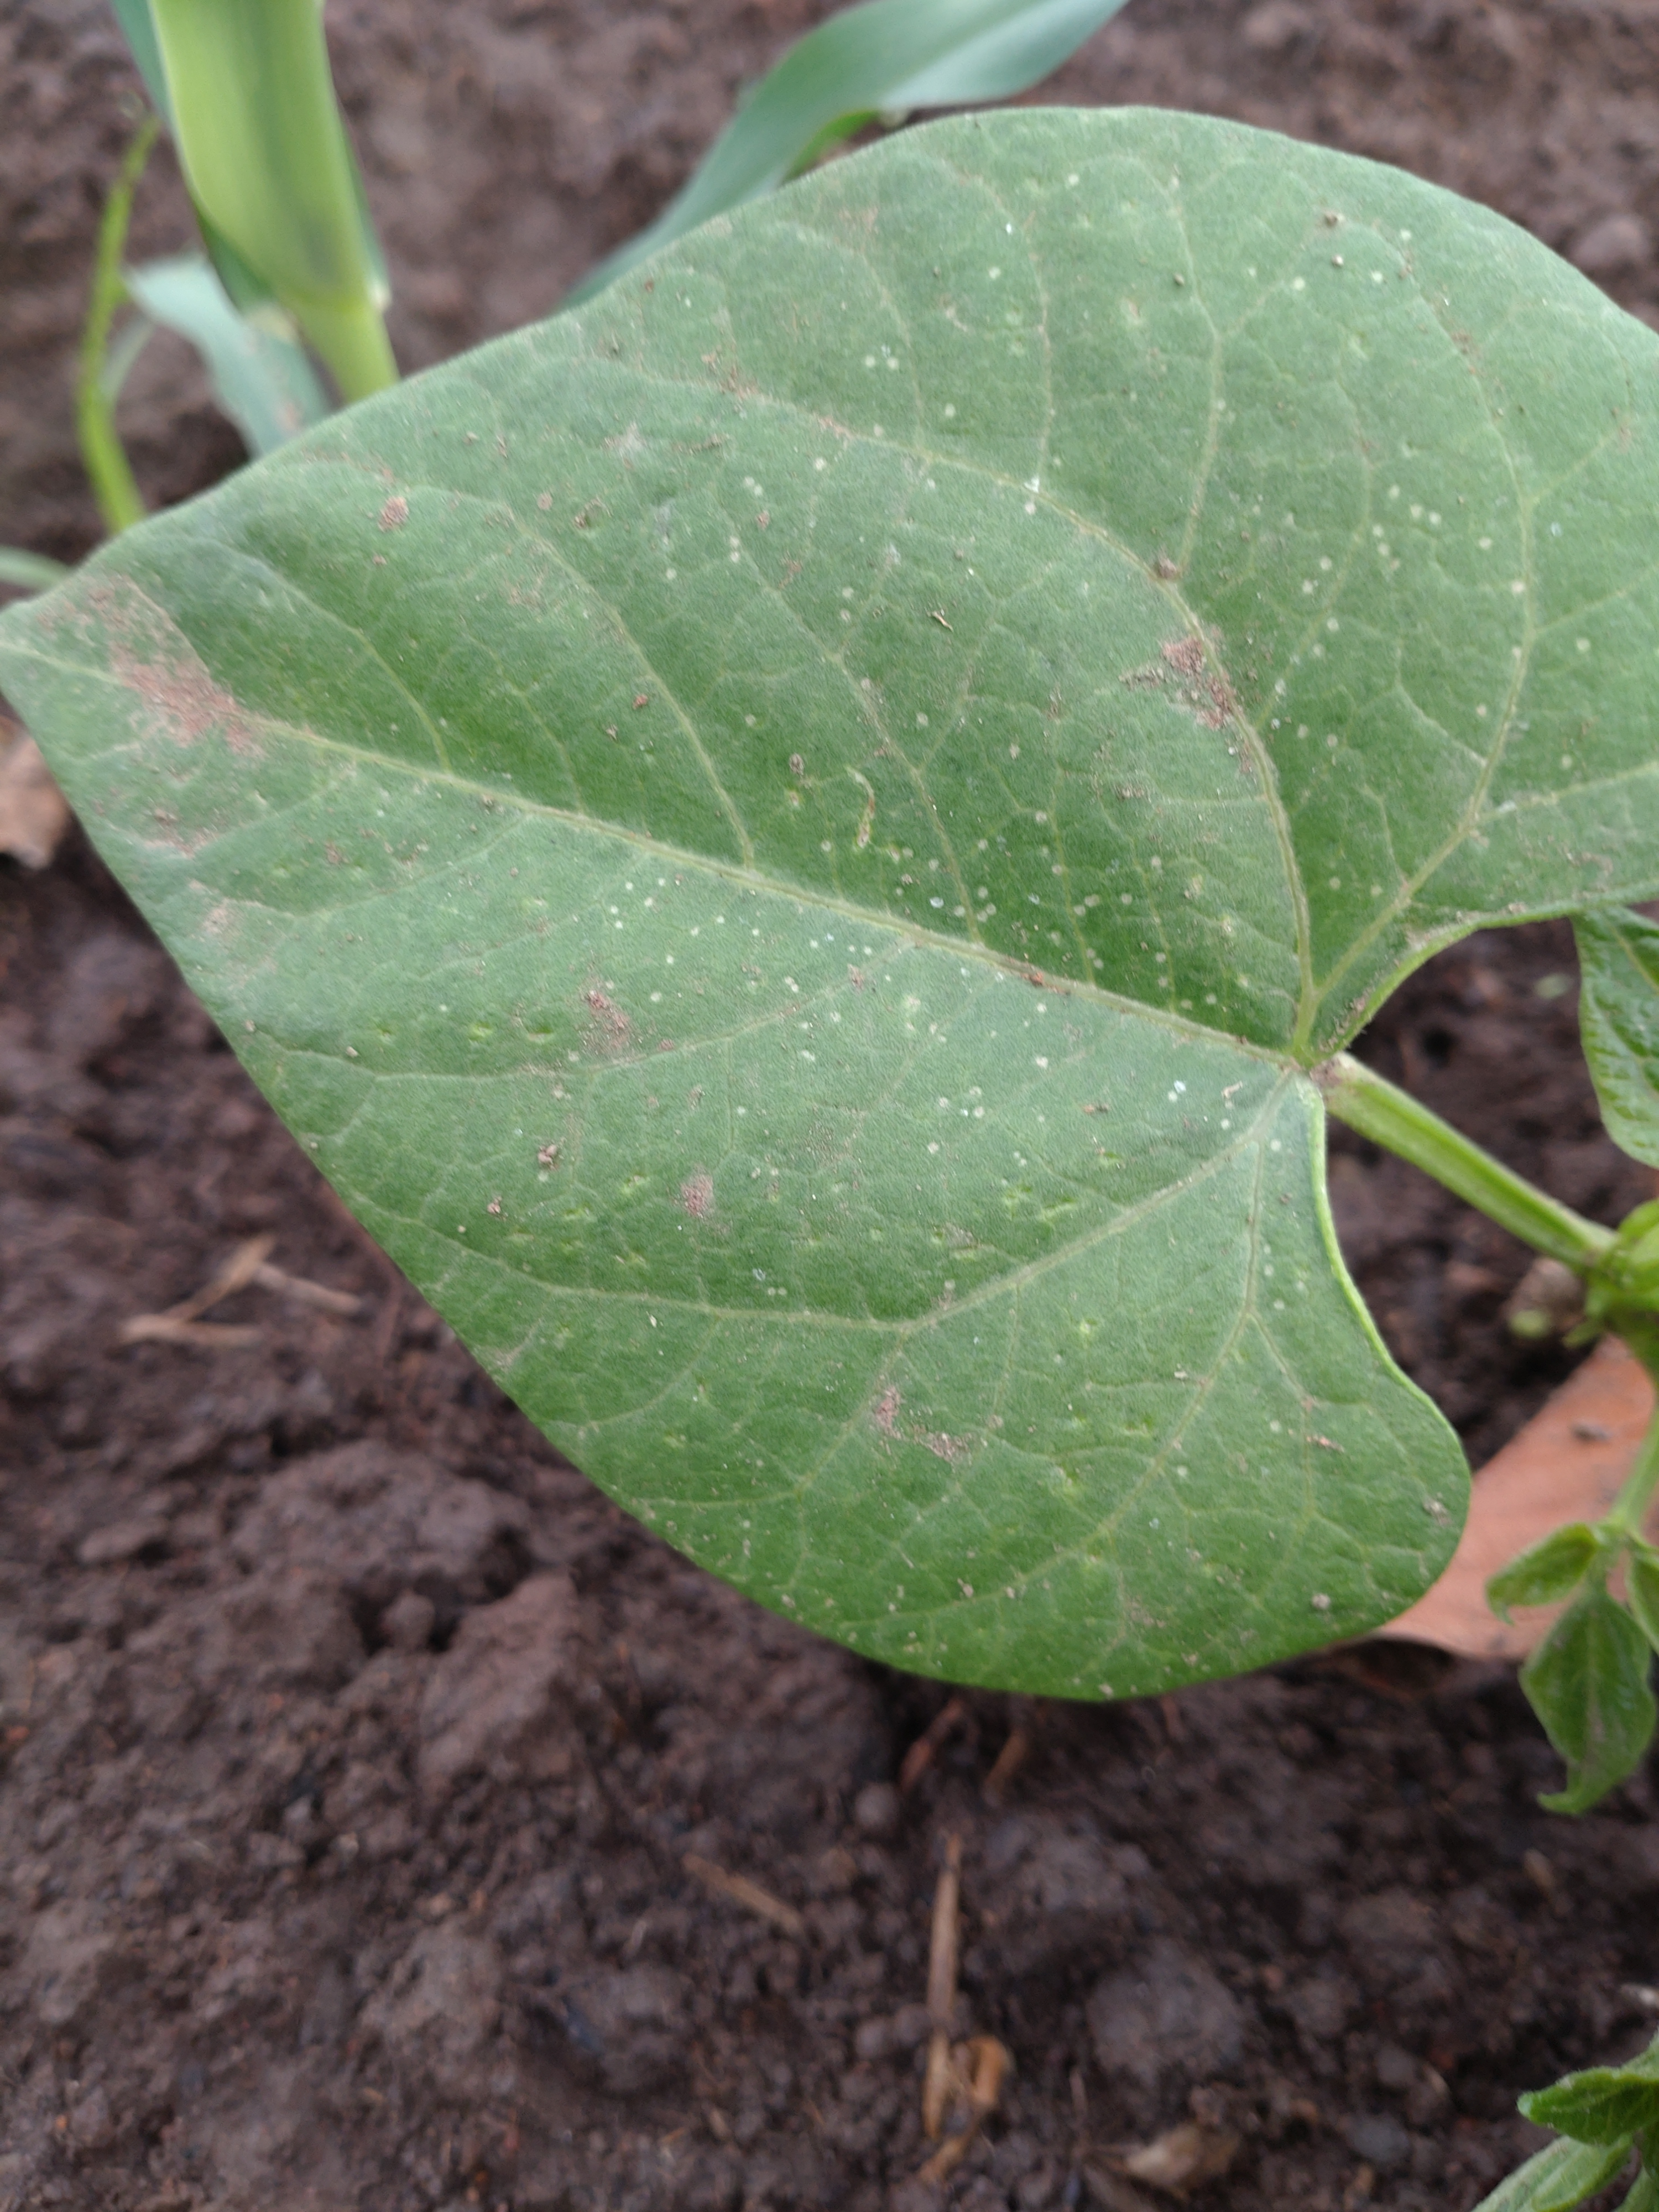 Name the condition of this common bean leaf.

healthy
